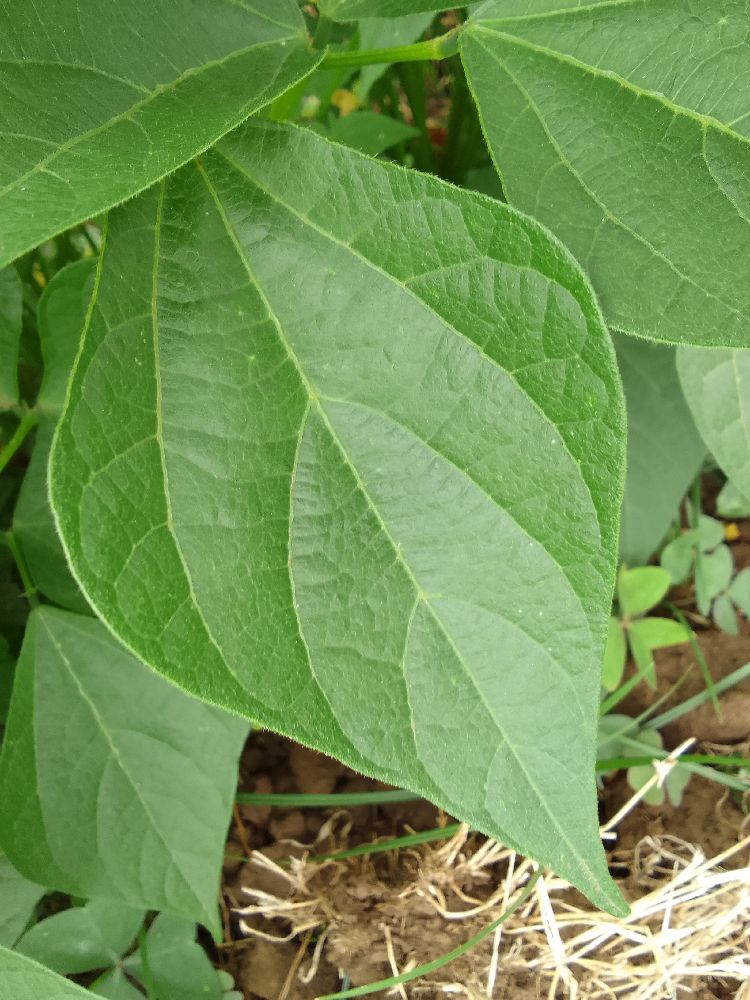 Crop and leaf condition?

common bean, healthy
